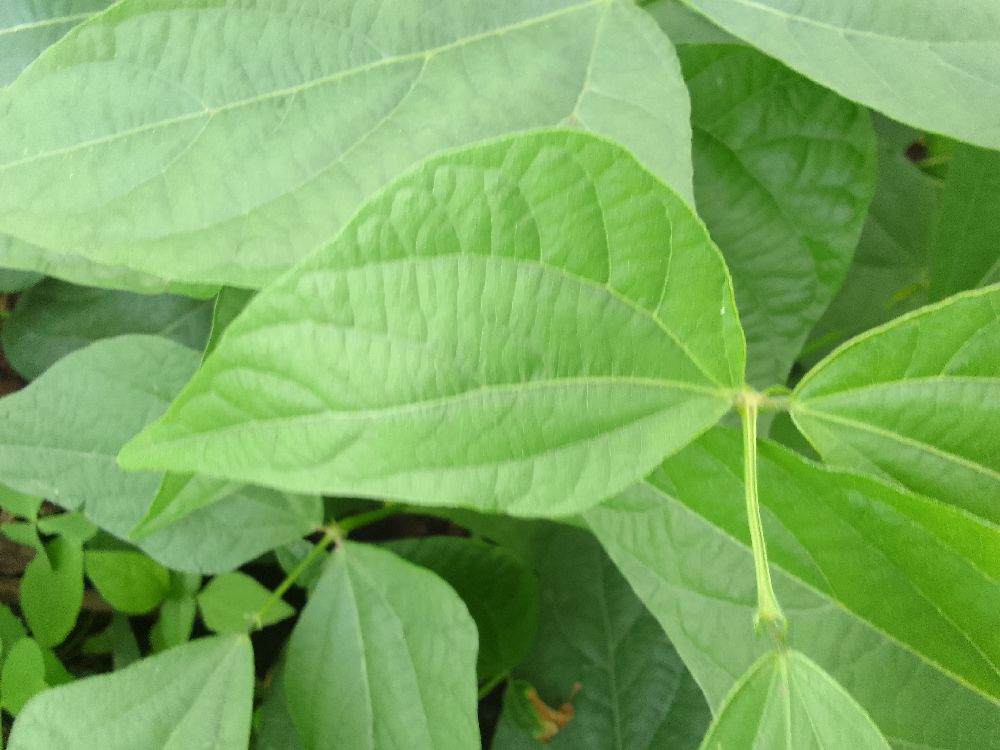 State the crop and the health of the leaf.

common bean, healthy
